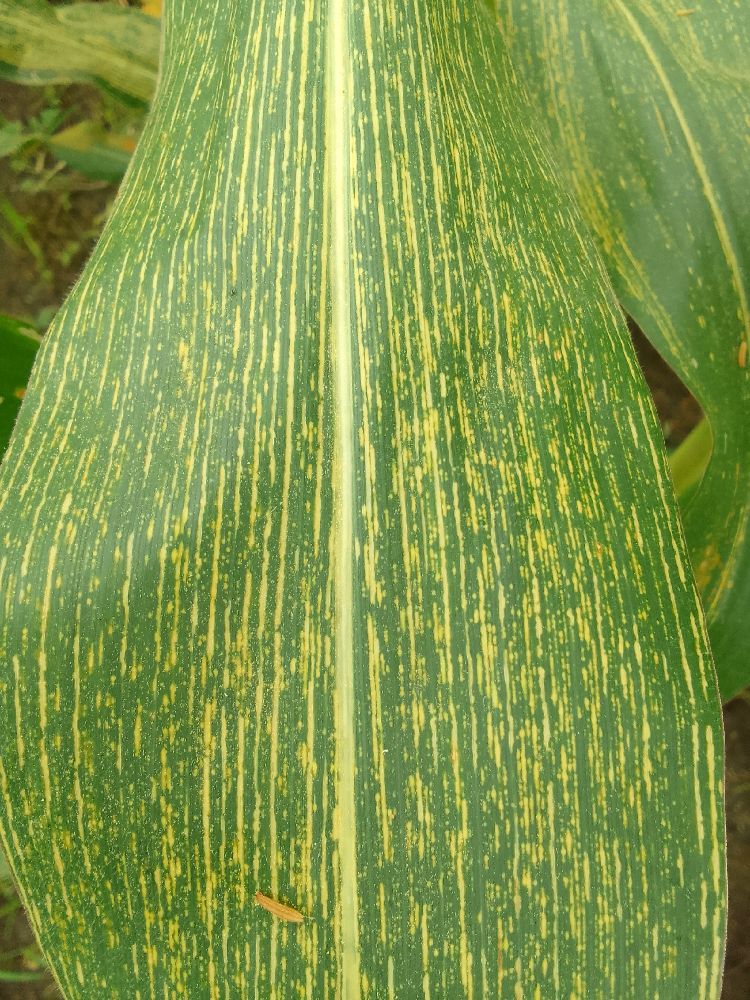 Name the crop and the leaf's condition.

maize, maize streak virus
